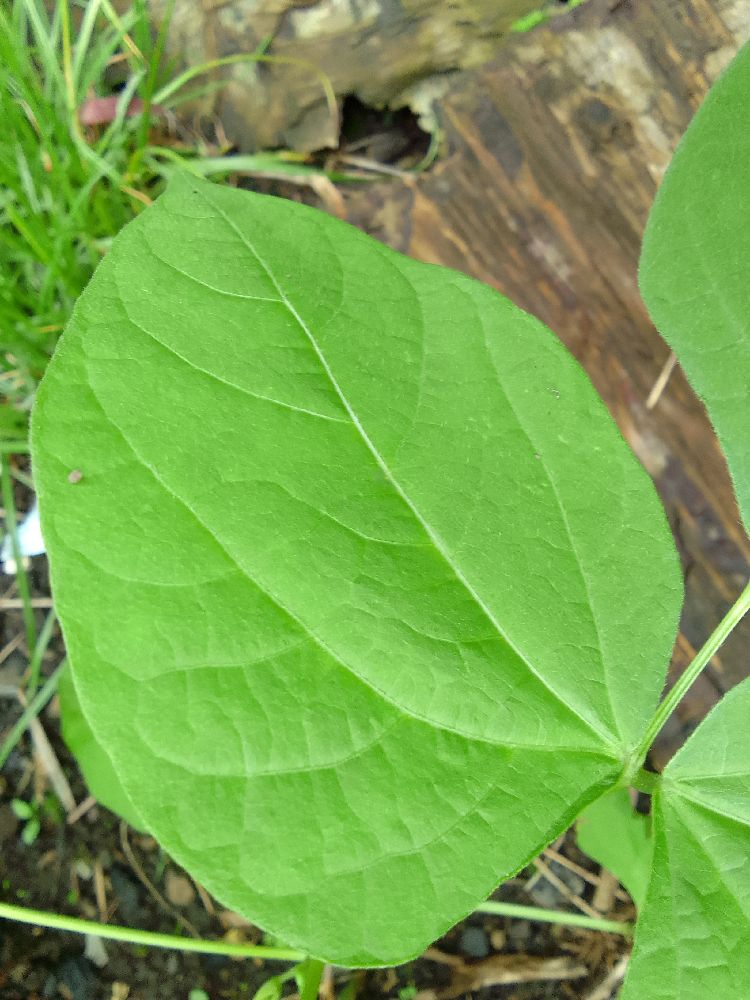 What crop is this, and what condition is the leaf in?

common bean, healthy
